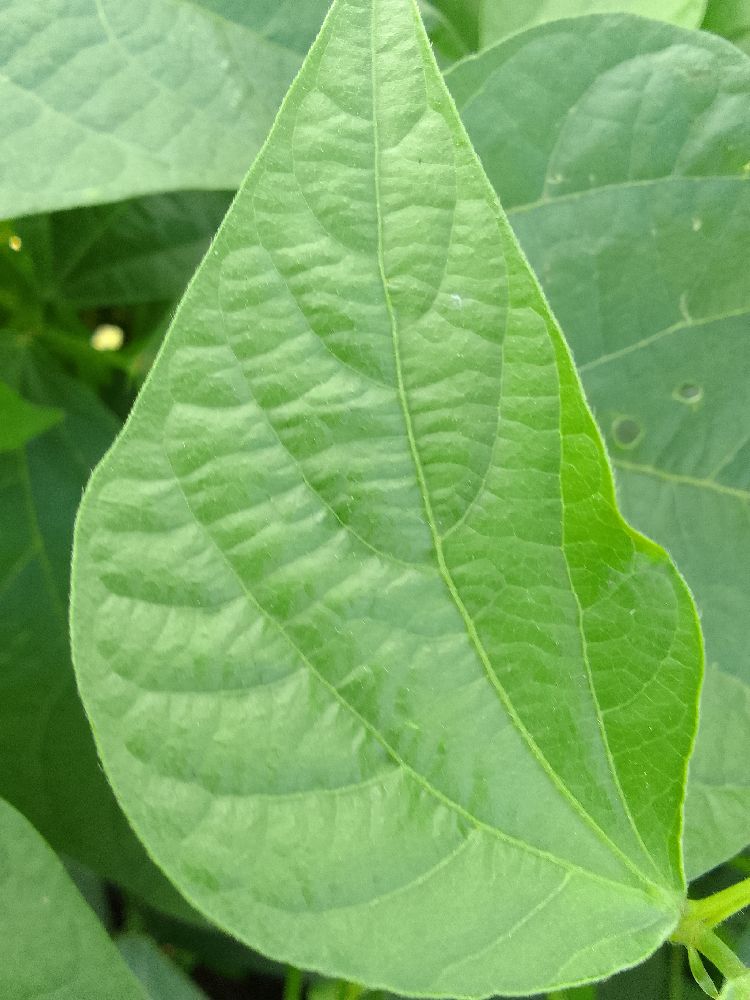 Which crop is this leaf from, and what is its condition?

common bean, healthy
